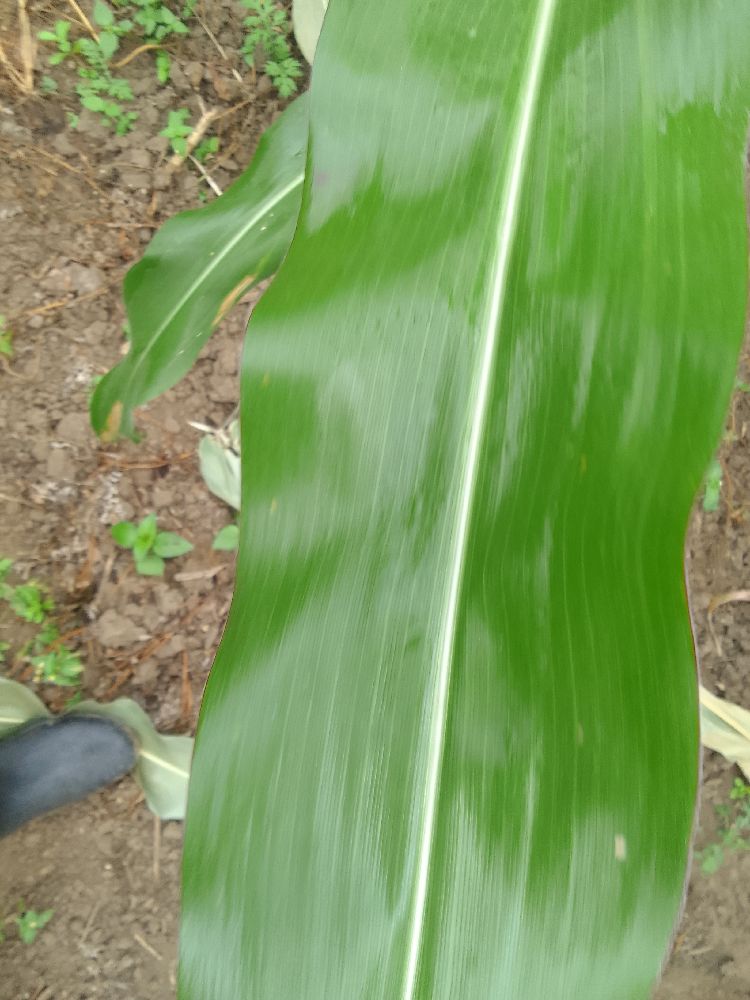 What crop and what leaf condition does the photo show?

maize, healthy
